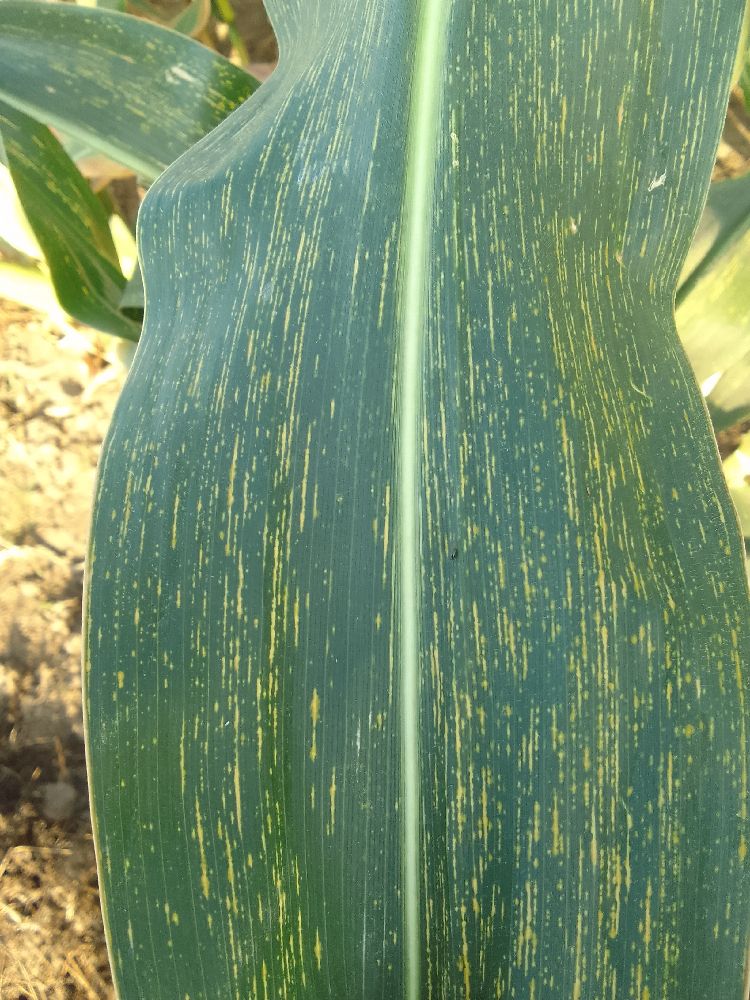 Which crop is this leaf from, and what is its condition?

maize, maize streak virus
